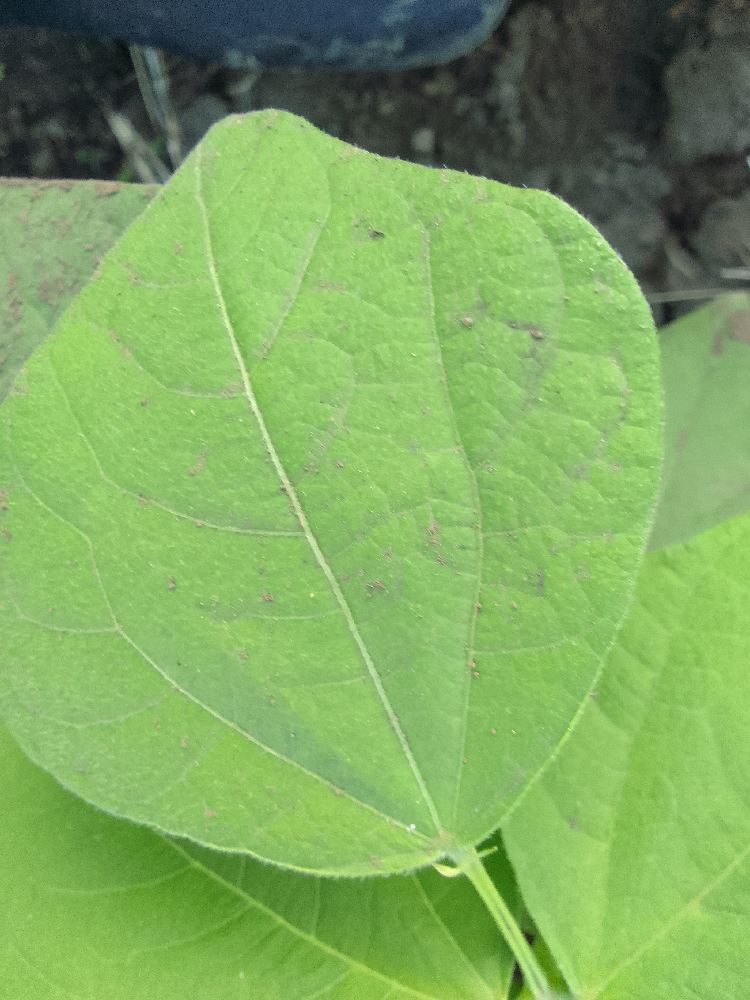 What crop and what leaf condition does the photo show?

common bean, healthy
